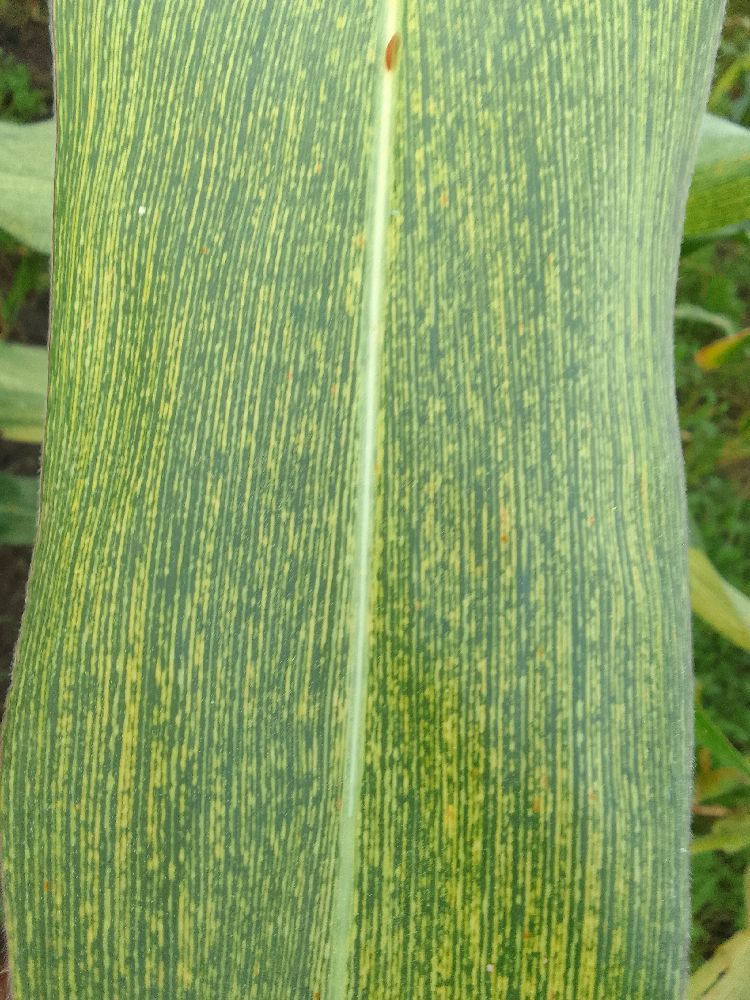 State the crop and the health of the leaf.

maize, maize streak virus
